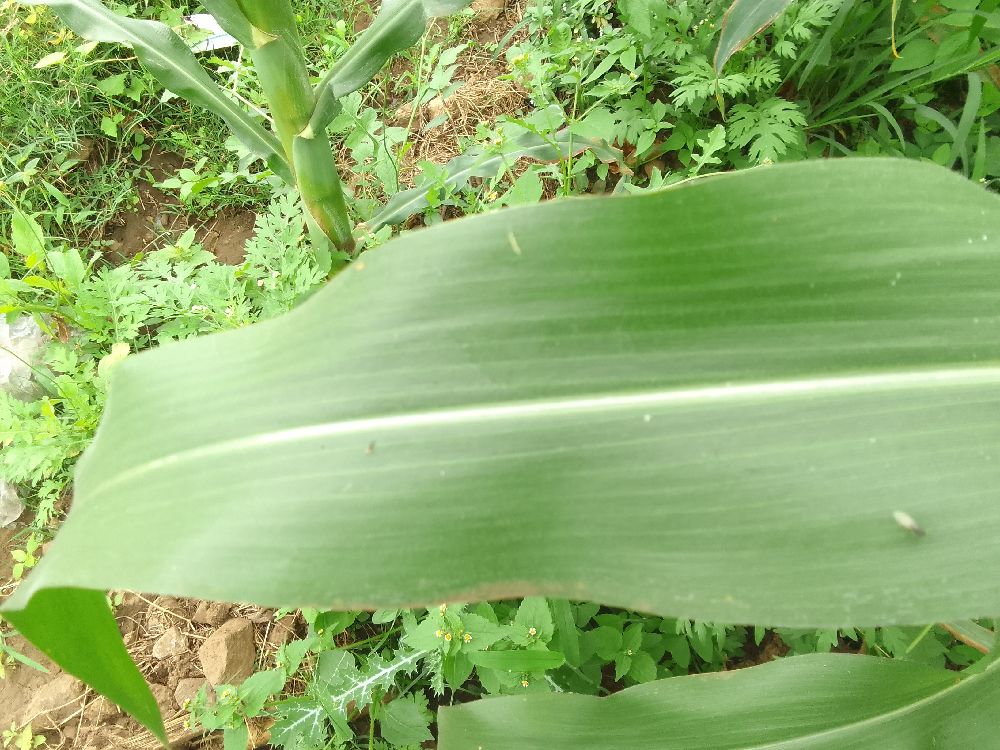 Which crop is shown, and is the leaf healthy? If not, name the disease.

maize, healthy
